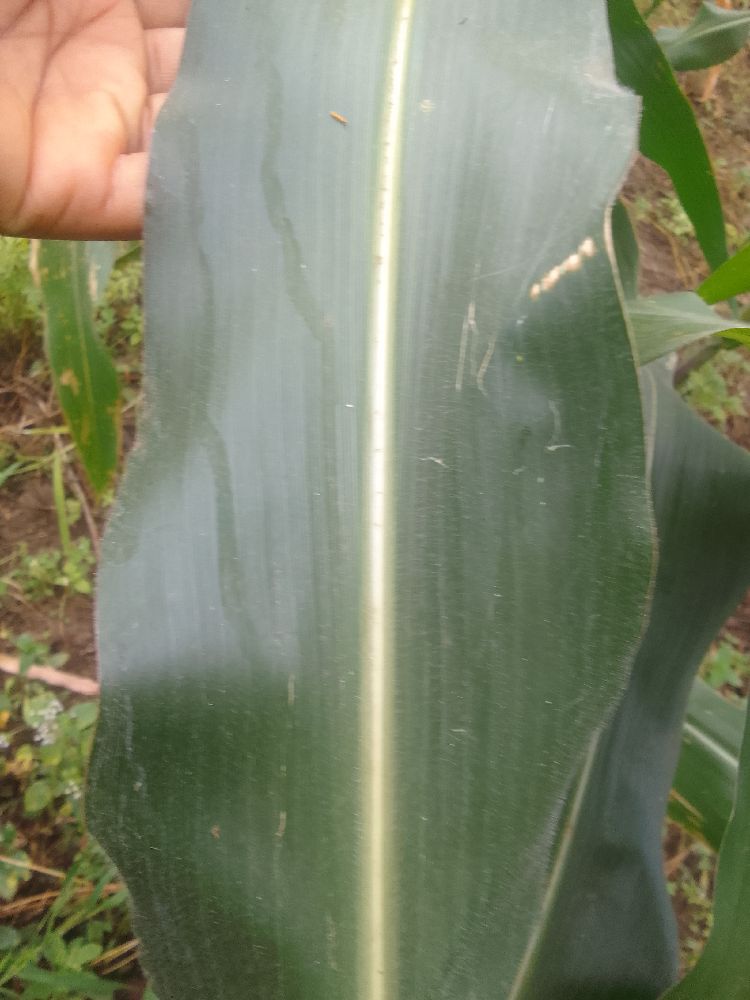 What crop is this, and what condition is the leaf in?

maize, healthy
